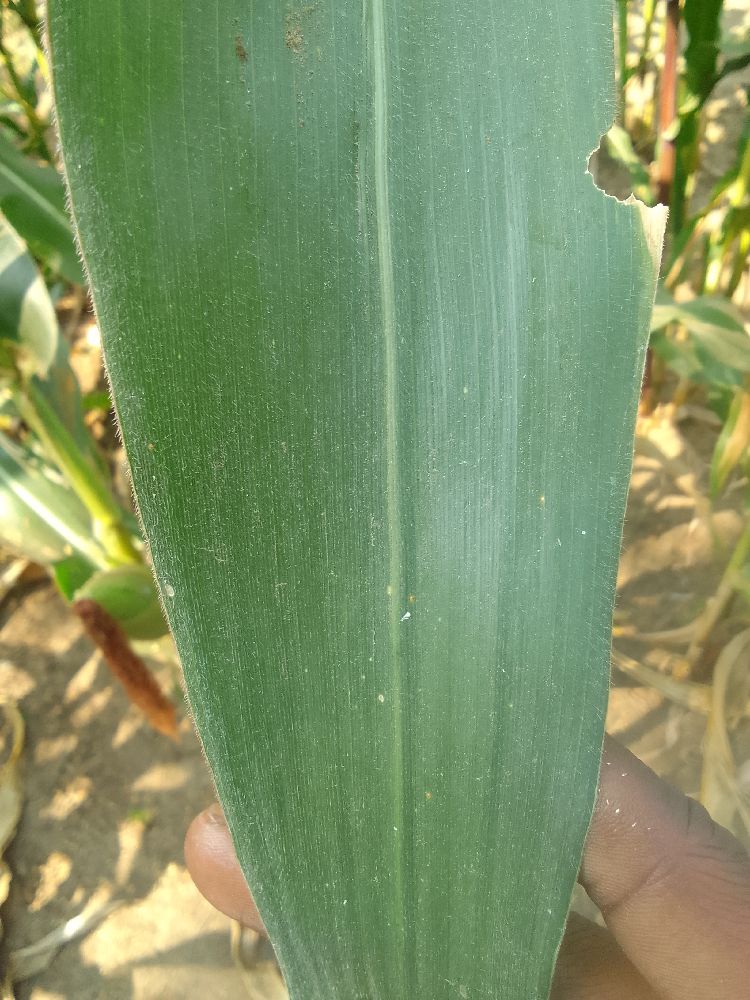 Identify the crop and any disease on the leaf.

maize, healthy
